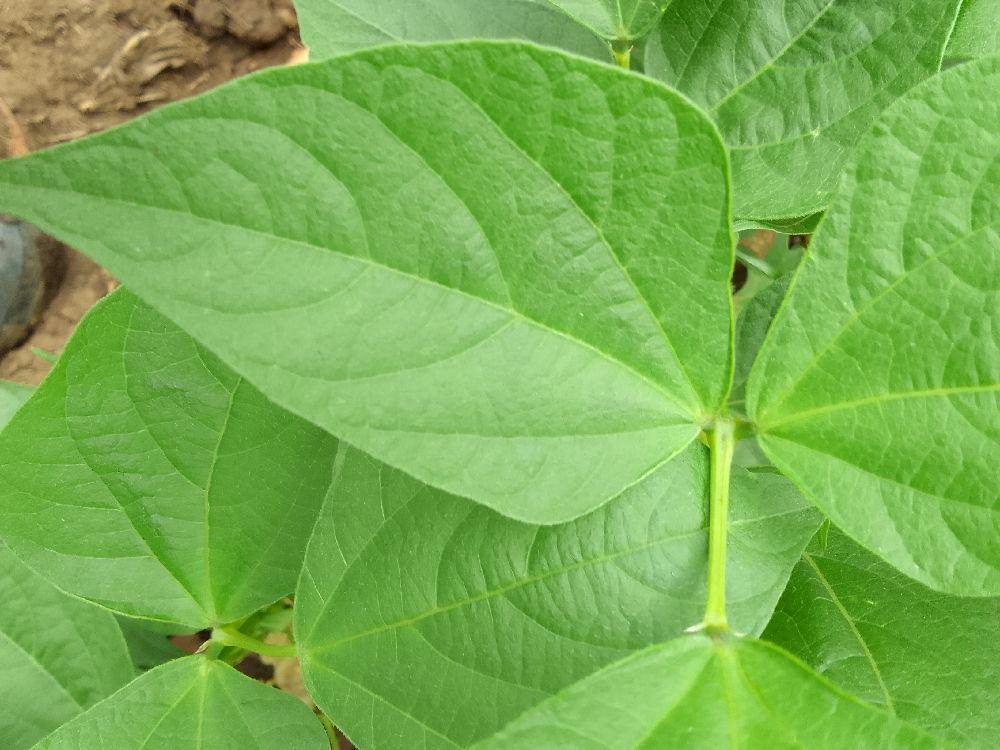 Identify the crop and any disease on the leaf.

common bean, healthy
